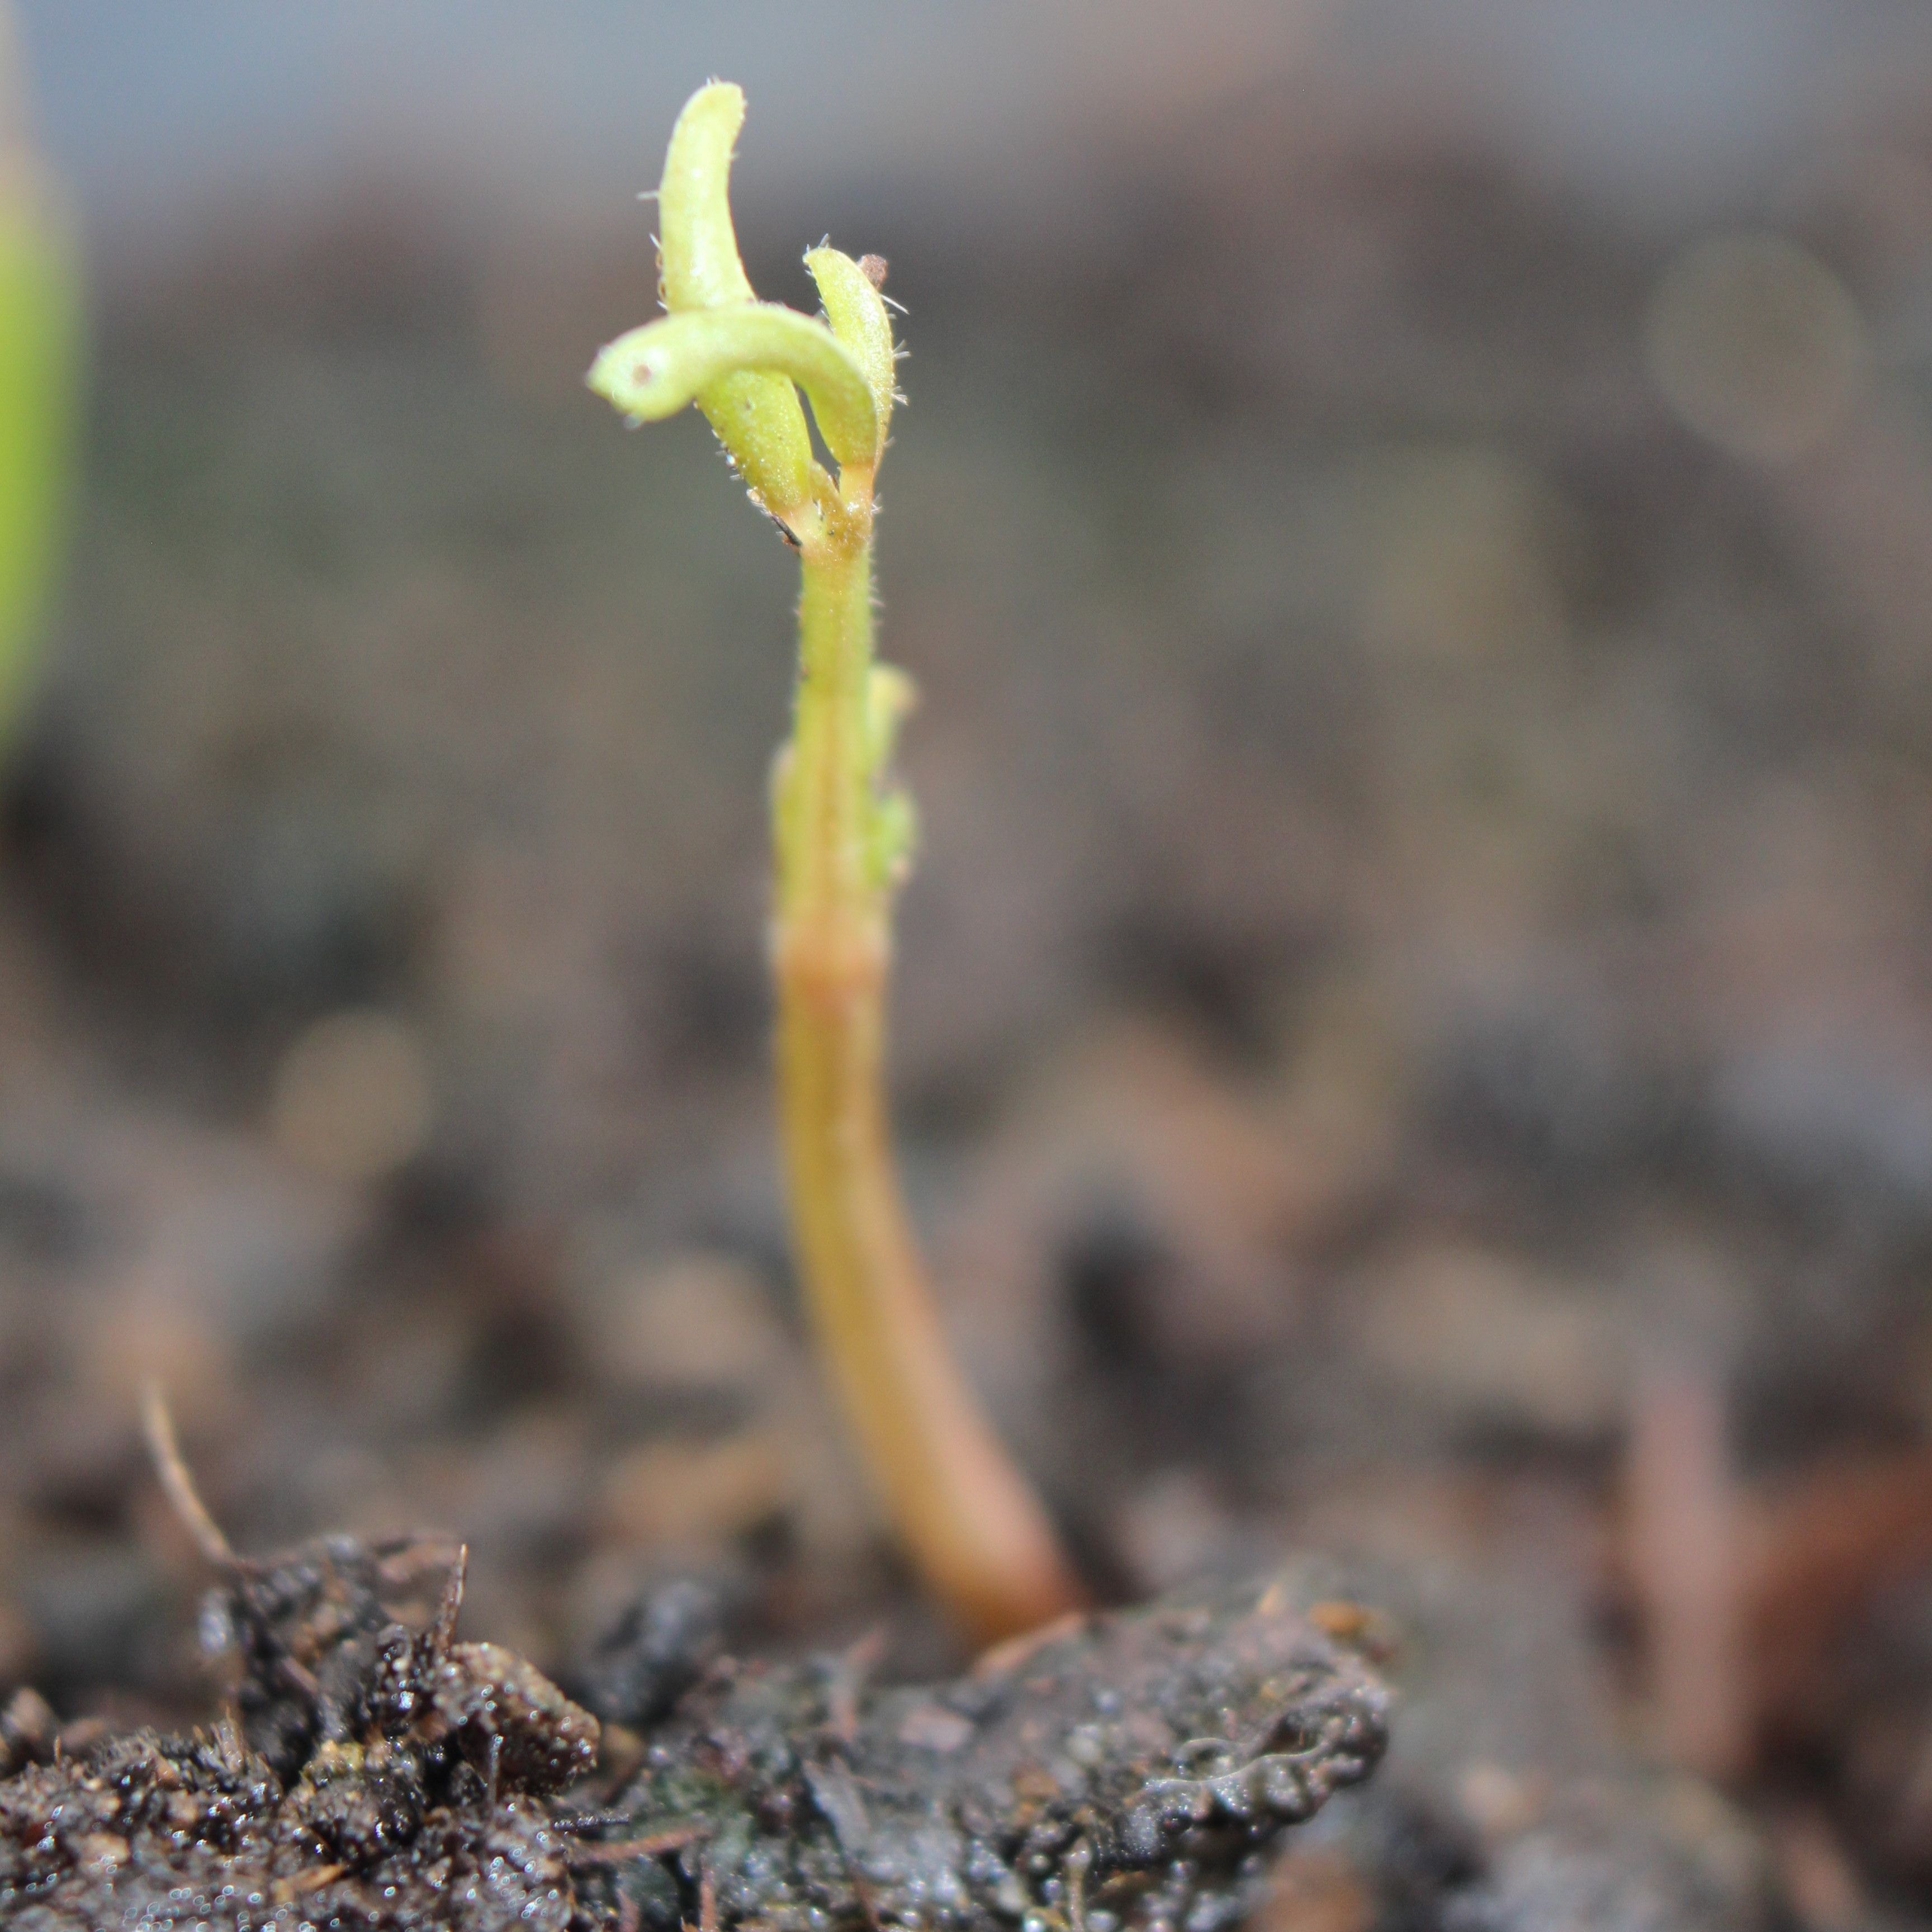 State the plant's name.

Vicia sativa
